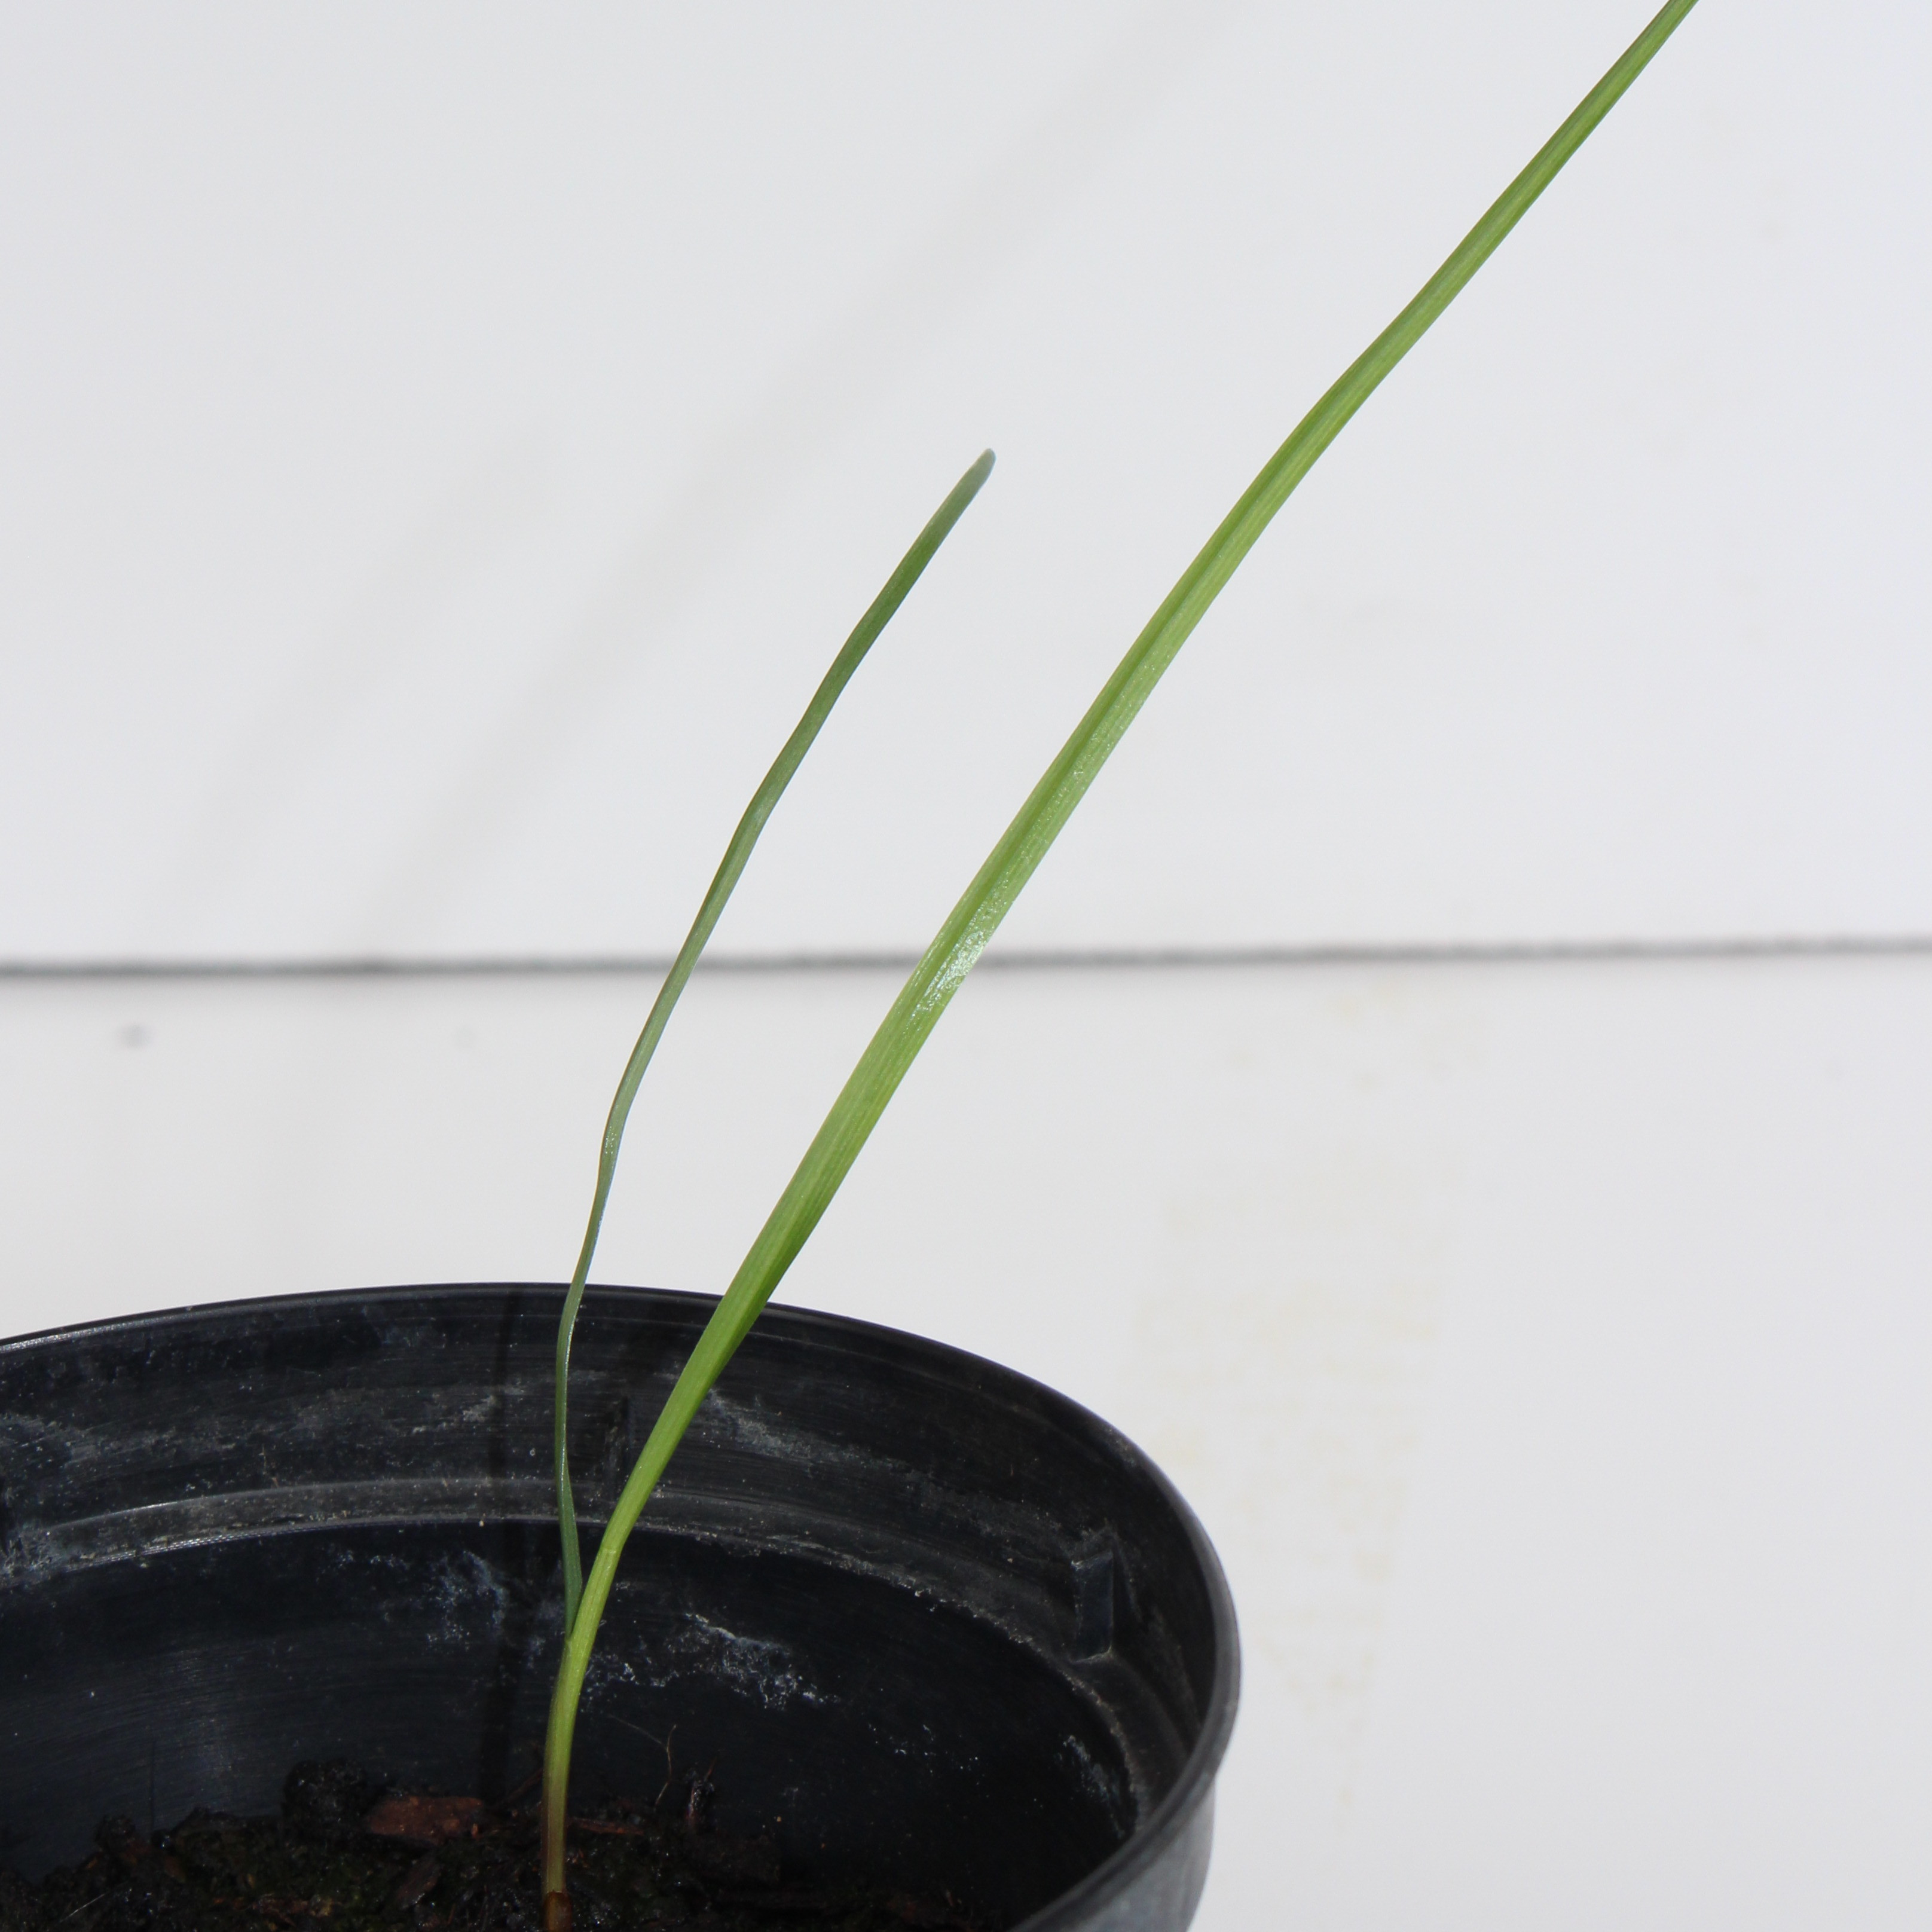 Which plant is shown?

Lolium multiflorum
